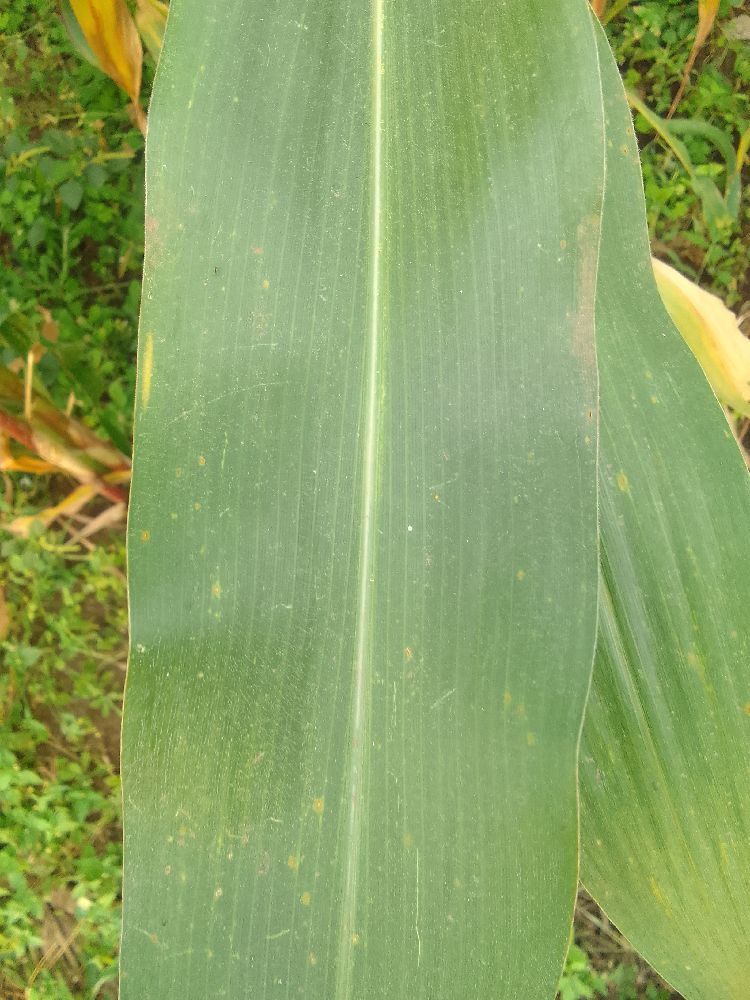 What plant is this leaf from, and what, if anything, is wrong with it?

maize, healthy
